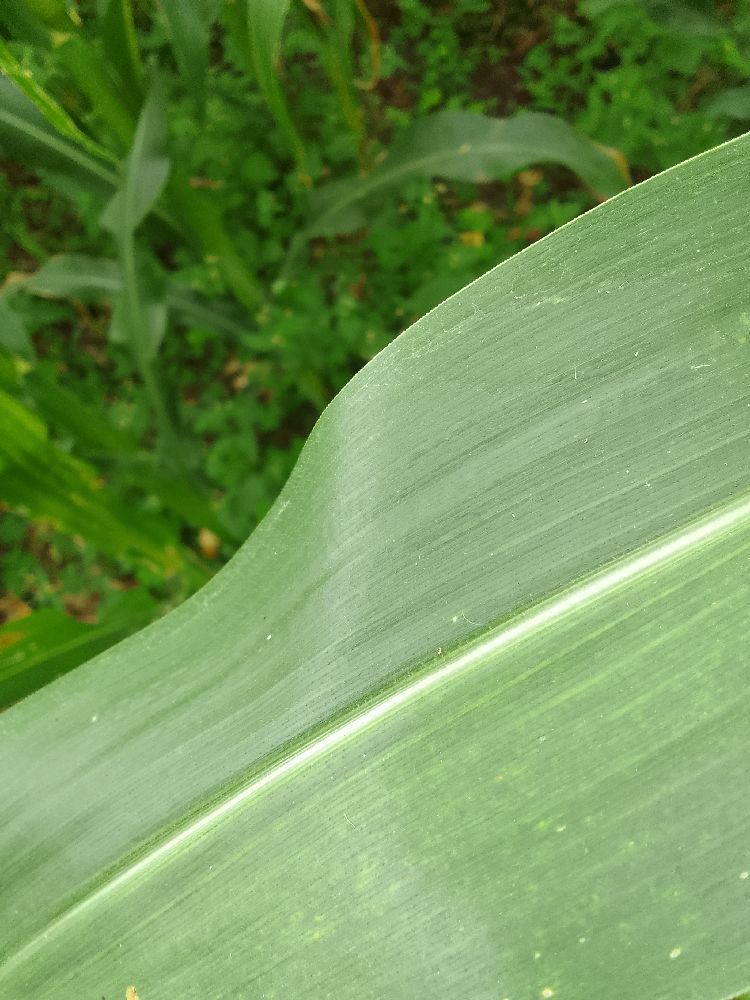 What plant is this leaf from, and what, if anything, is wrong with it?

maize, healthy
